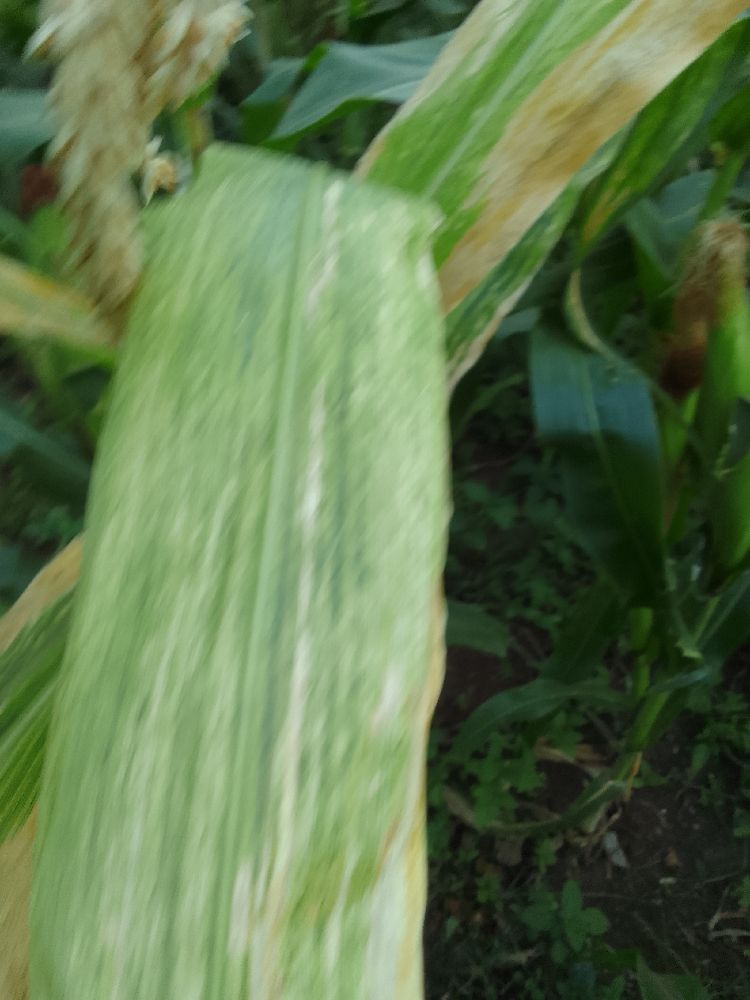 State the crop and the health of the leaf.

maize, maize lethal necrosis
